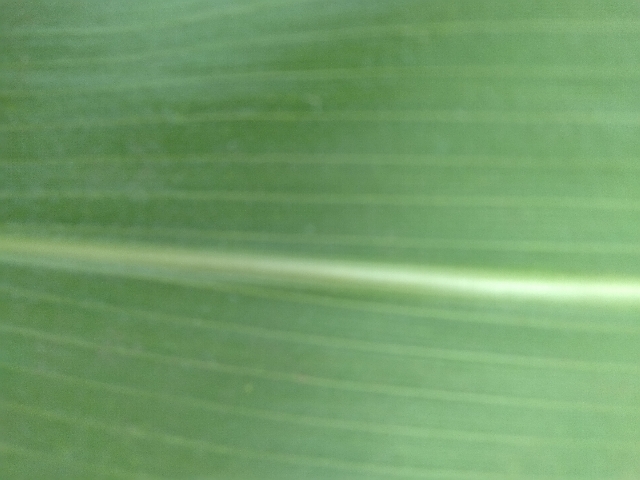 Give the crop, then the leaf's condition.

maize, healthy
